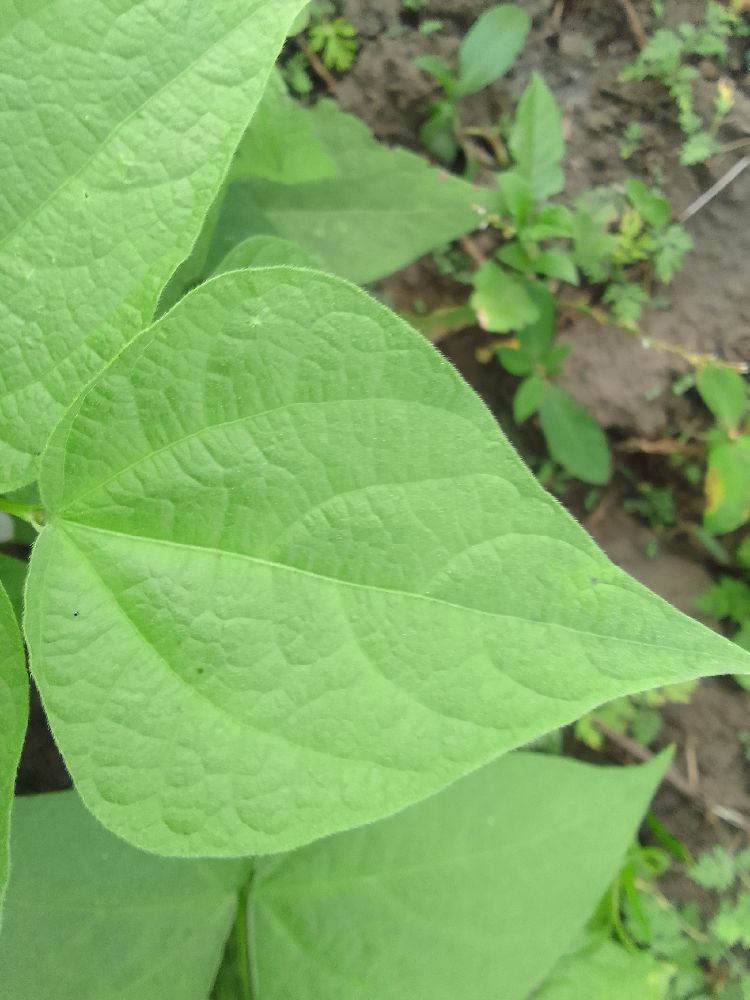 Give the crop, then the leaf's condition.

common bean, healthy
